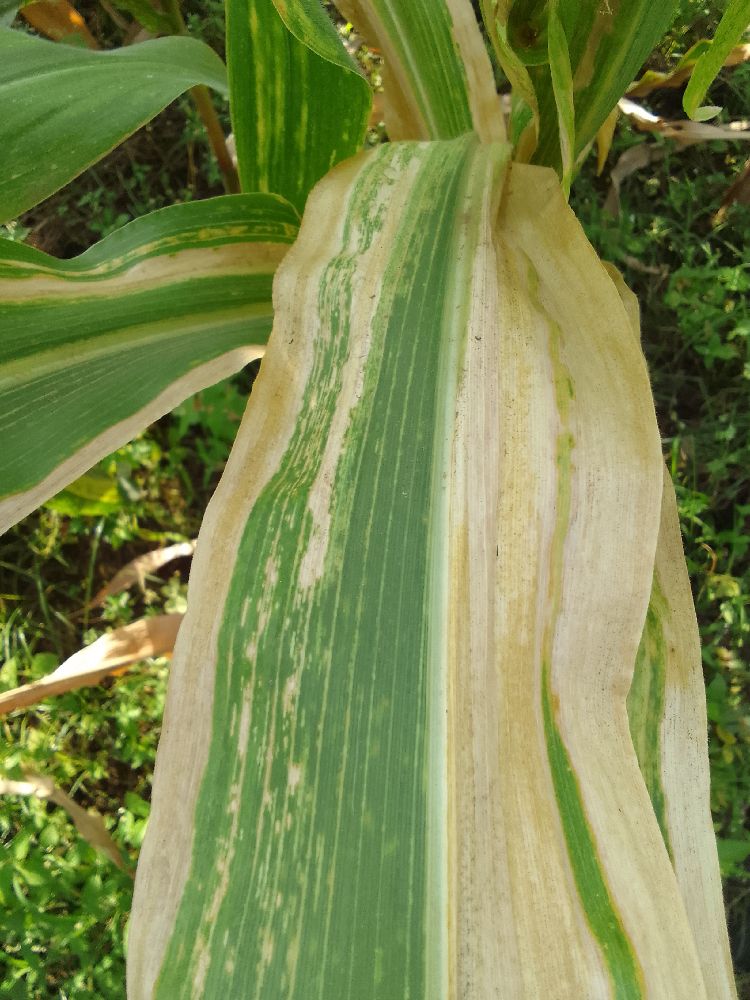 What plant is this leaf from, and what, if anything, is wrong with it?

maize, maize lethal necrosis
